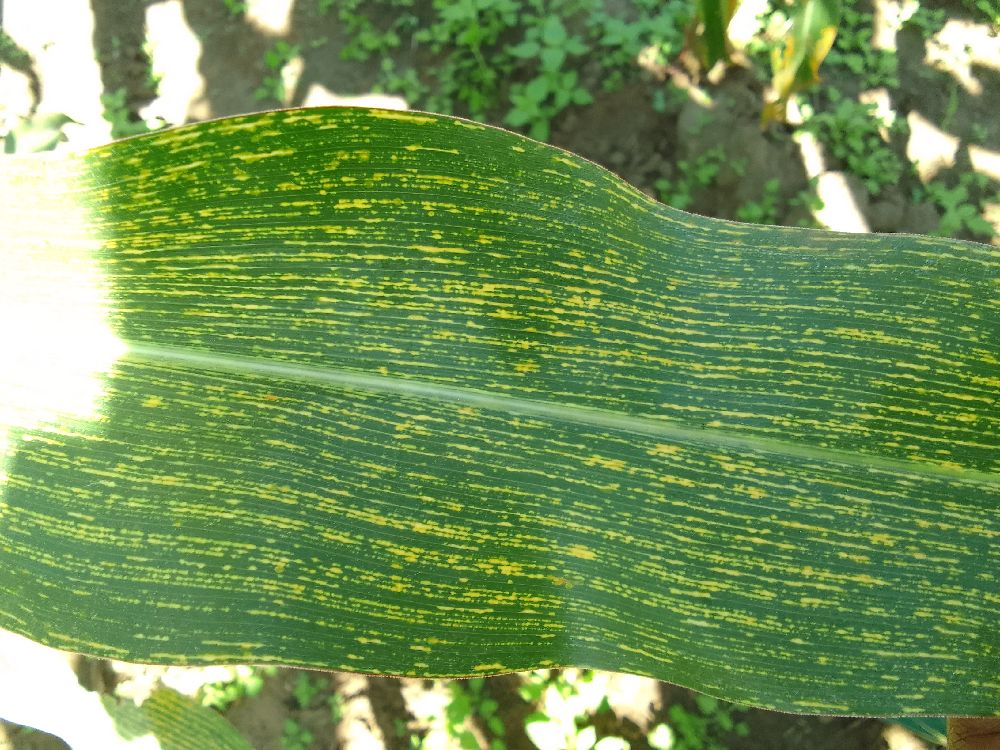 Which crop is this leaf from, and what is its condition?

maize, maize streak virus
